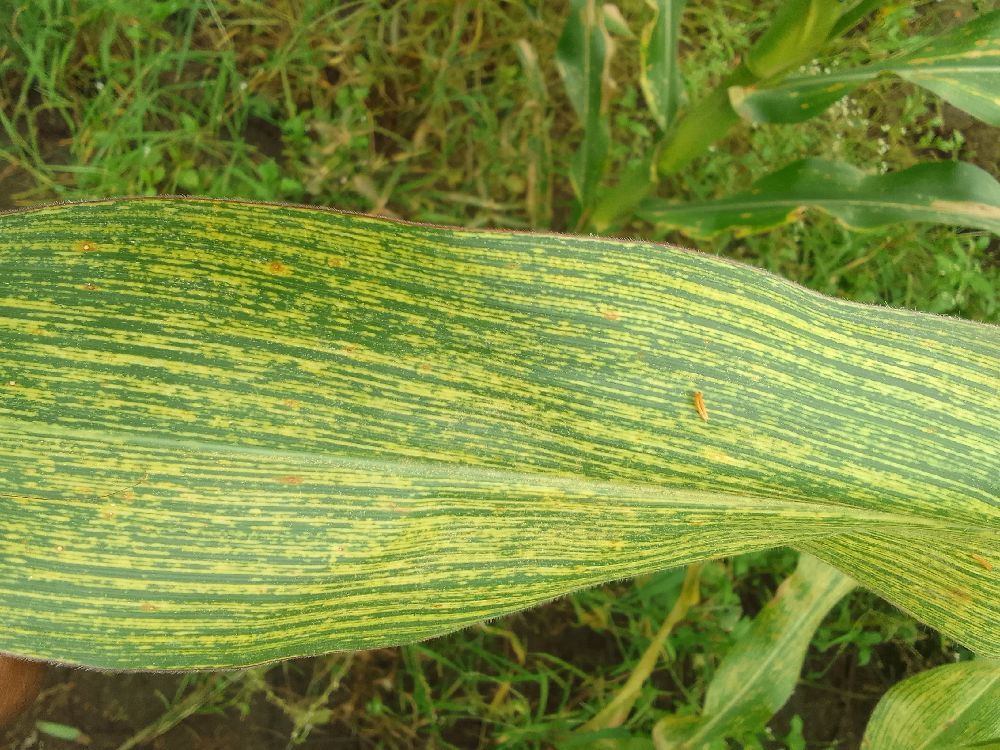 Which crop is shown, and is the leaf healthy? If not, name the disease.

maize, maize streak virus
